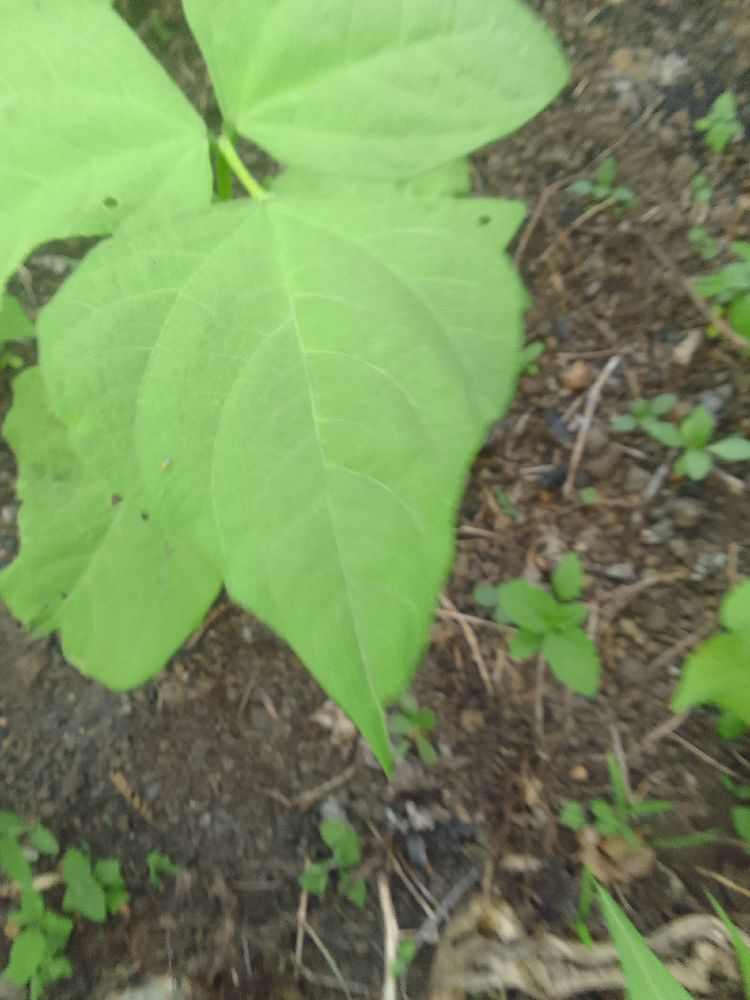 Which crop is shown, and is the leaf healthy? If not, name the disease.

common bean, healthy
